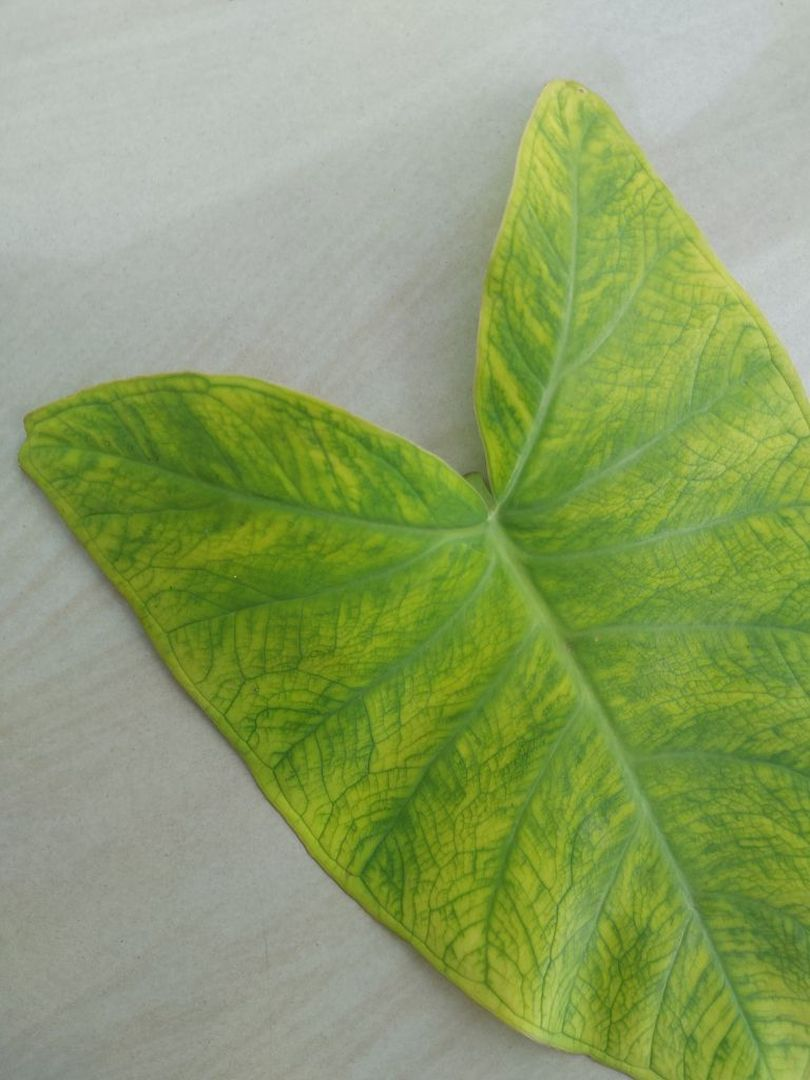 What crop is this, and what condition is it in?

taro, mosaic
